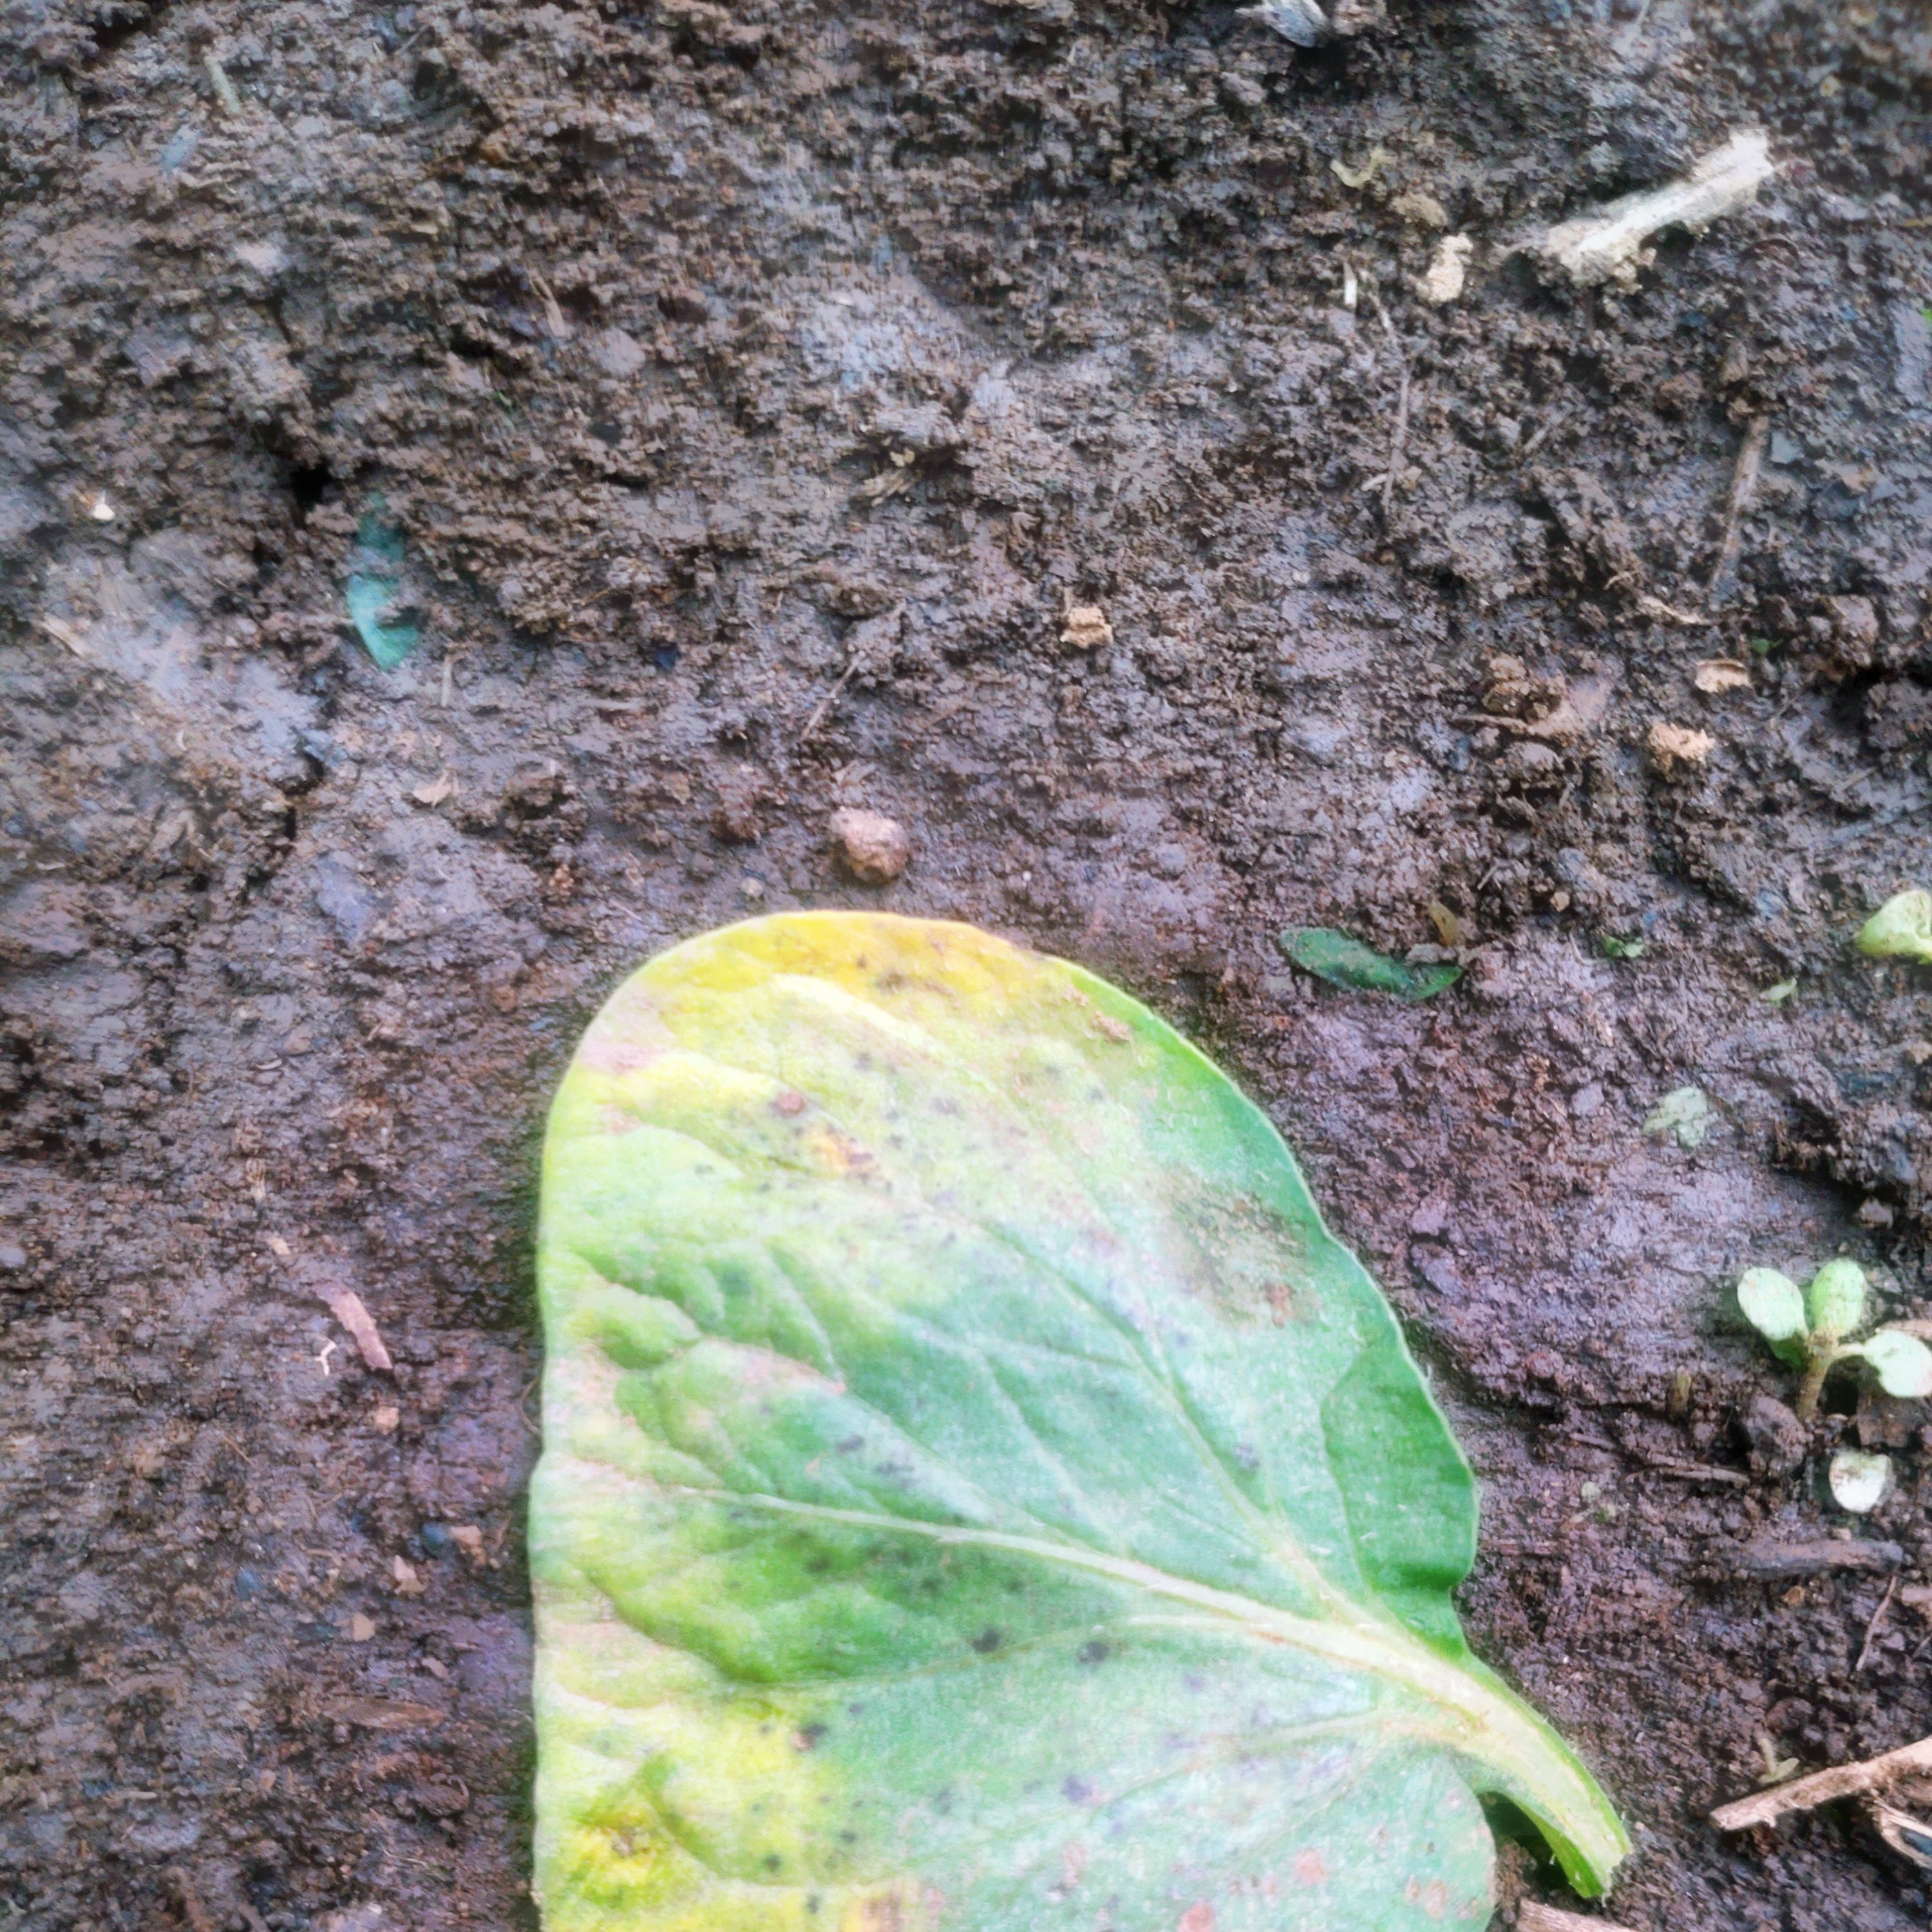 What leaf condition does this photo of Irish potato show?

late blight
